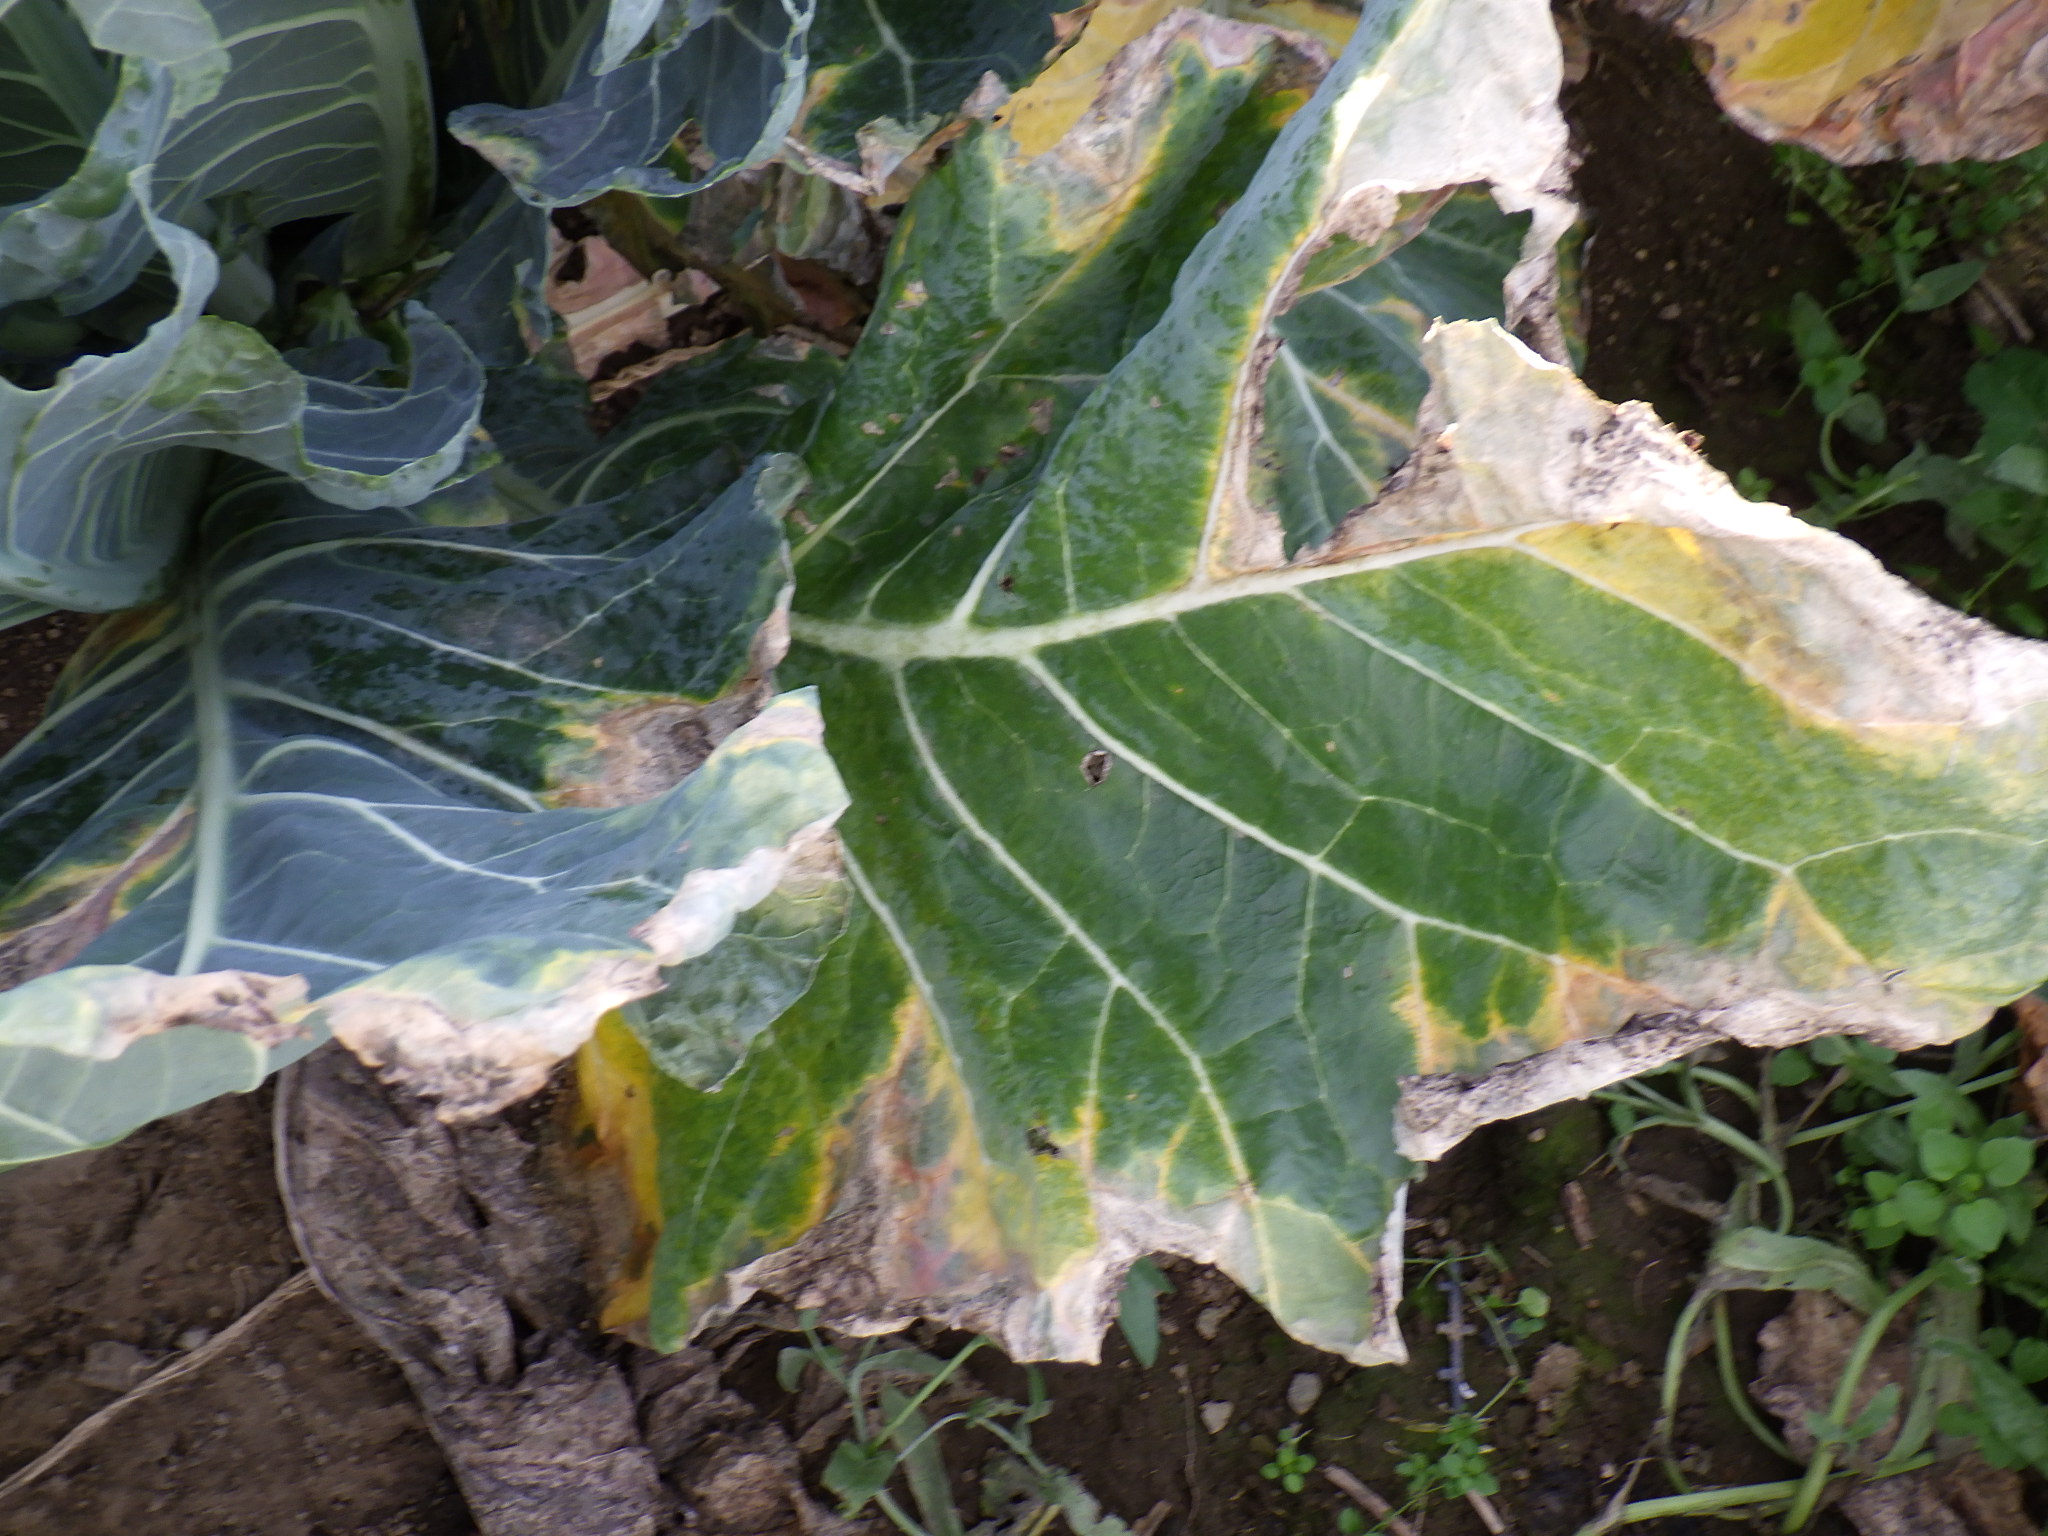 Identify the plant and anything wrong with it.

broccoli, downy mildew
